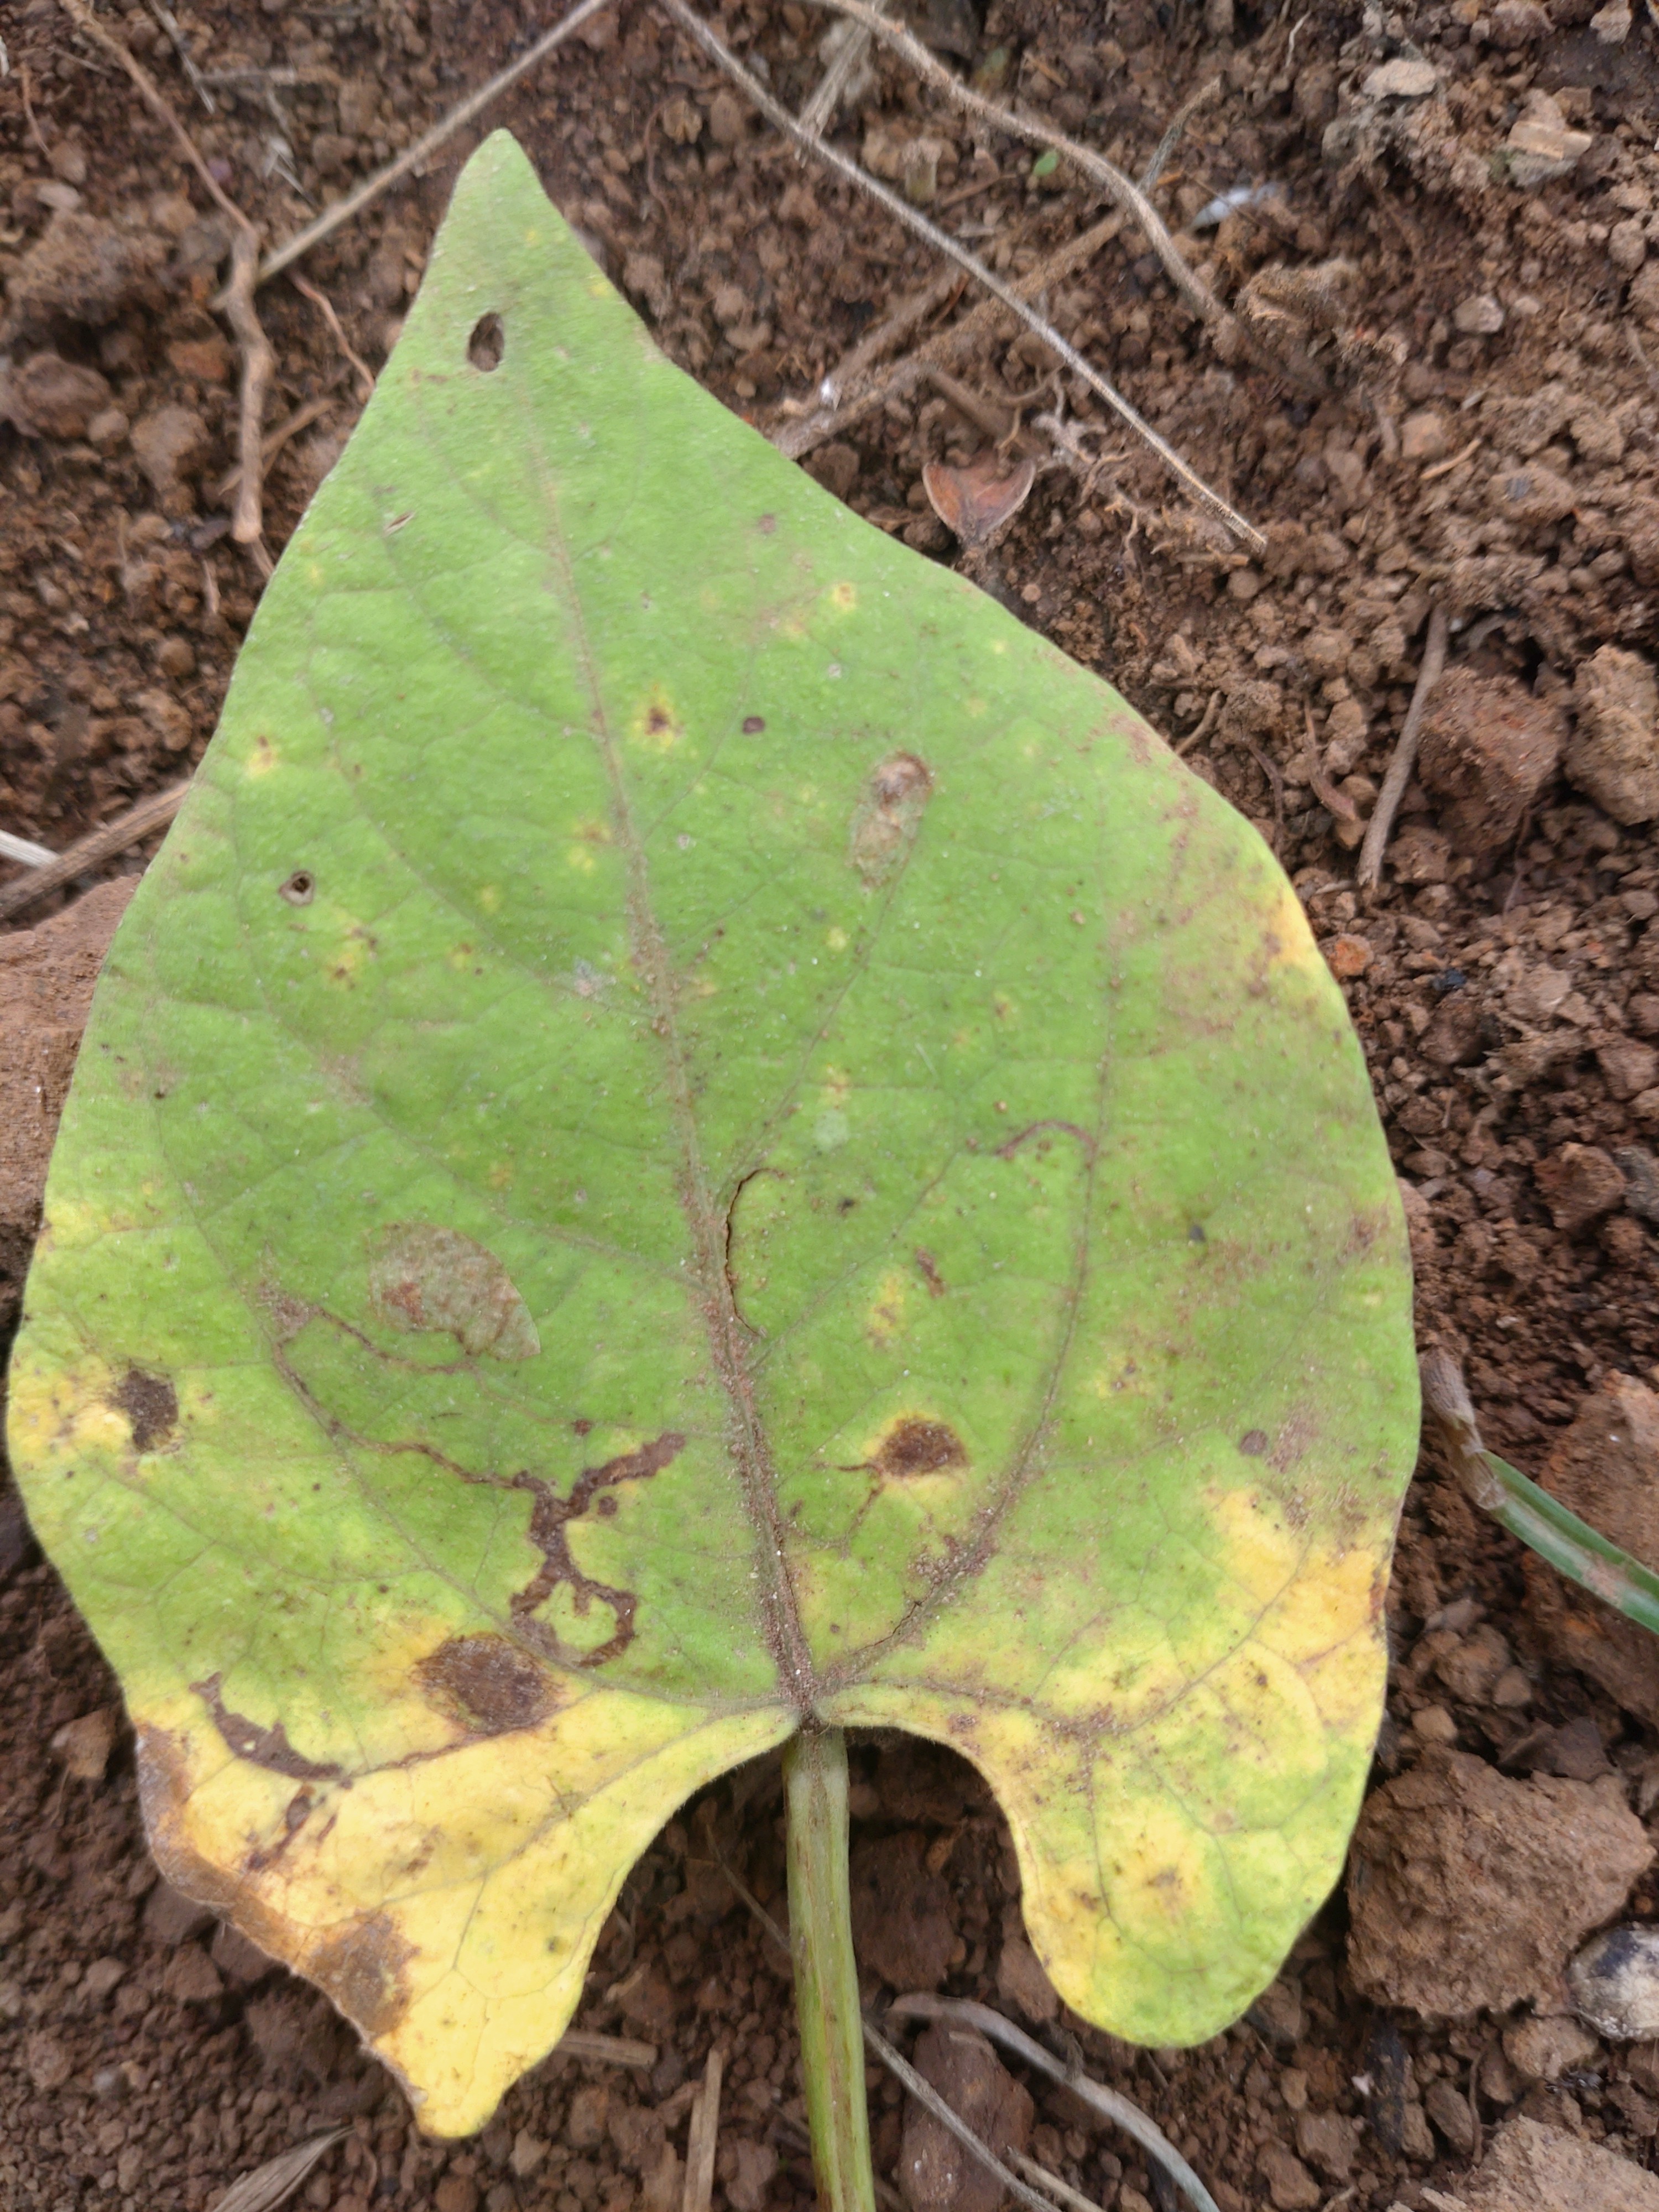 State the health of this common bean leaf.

rust
